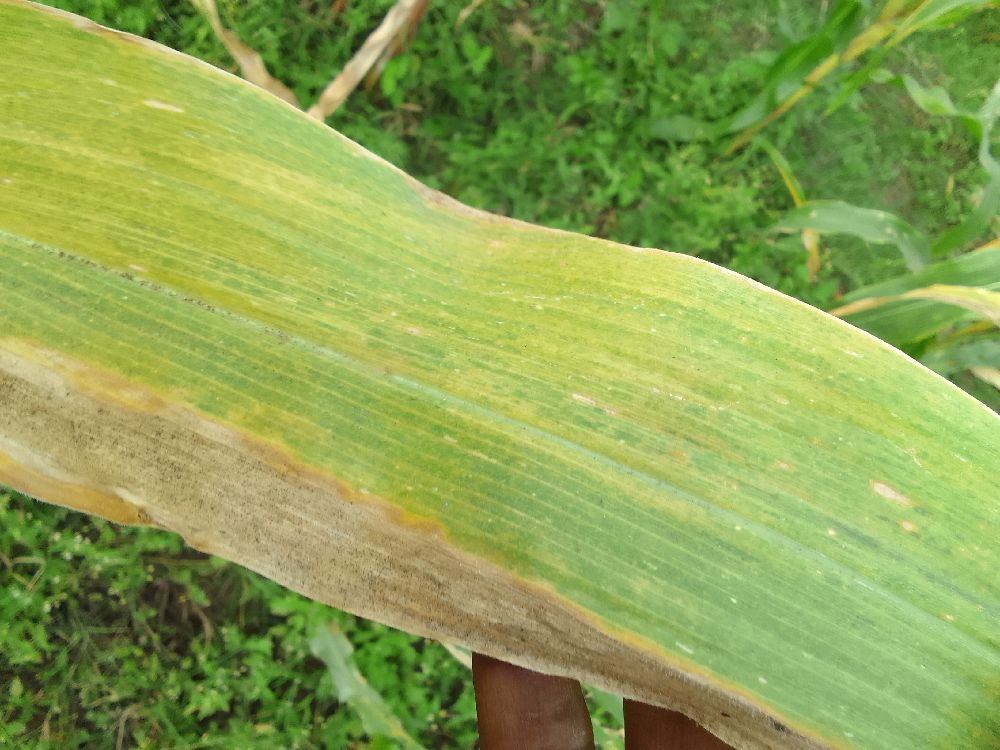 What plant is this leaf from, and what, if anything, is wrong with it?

maize, maize lethal necrosis
